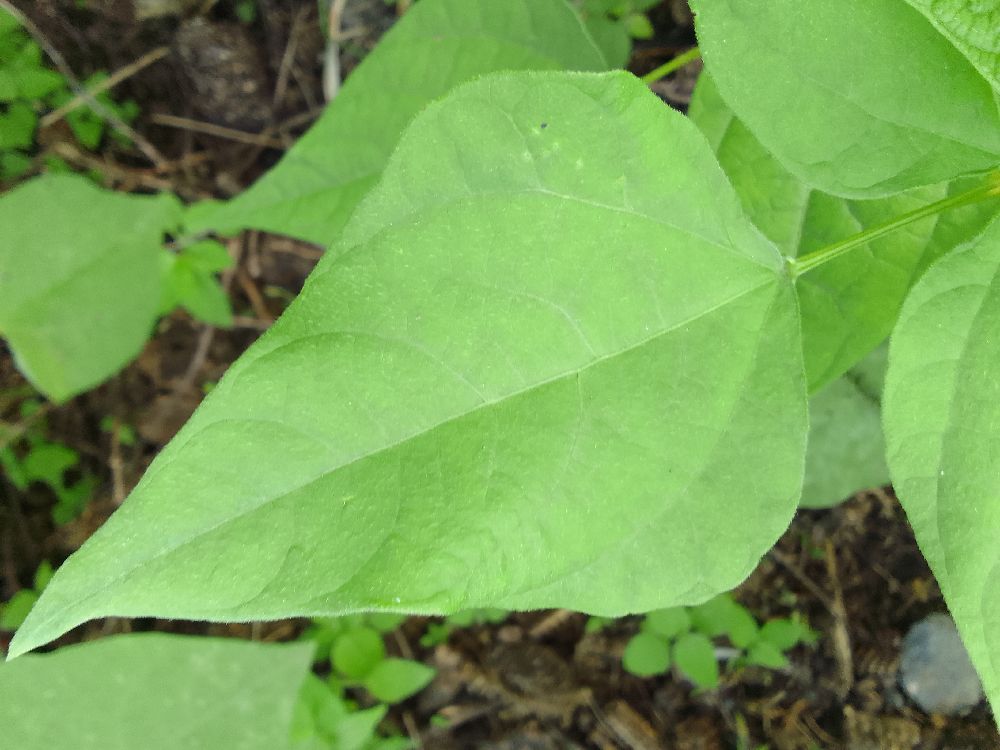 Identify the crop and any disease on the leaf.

common bean, healthy
